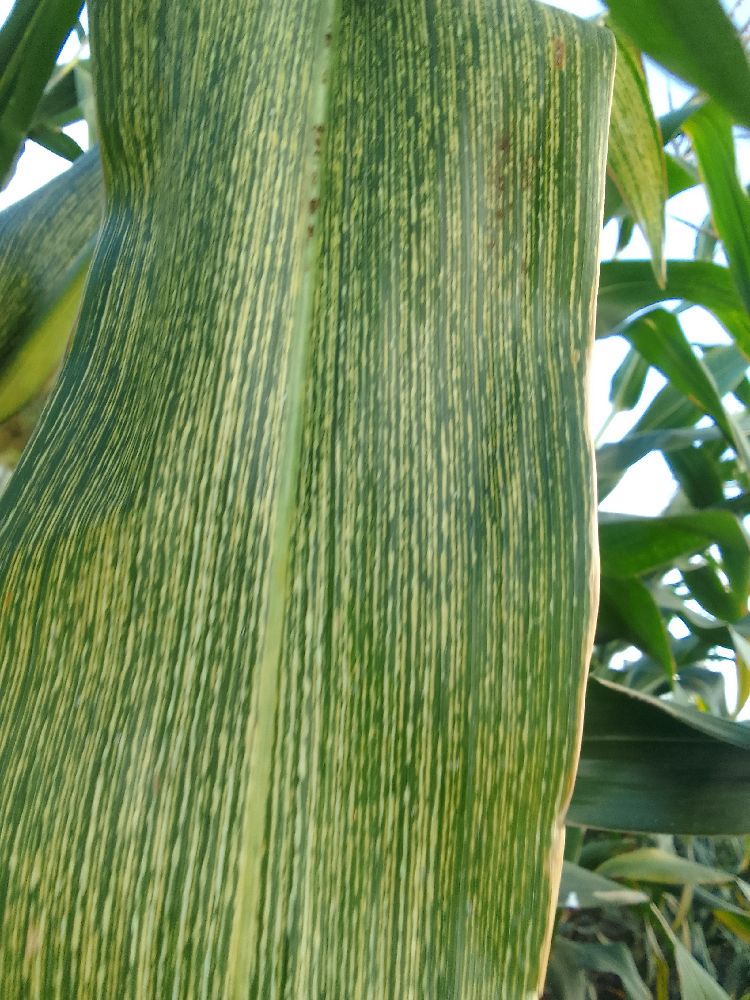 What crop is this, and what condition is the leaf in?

maize, maize streak virus
